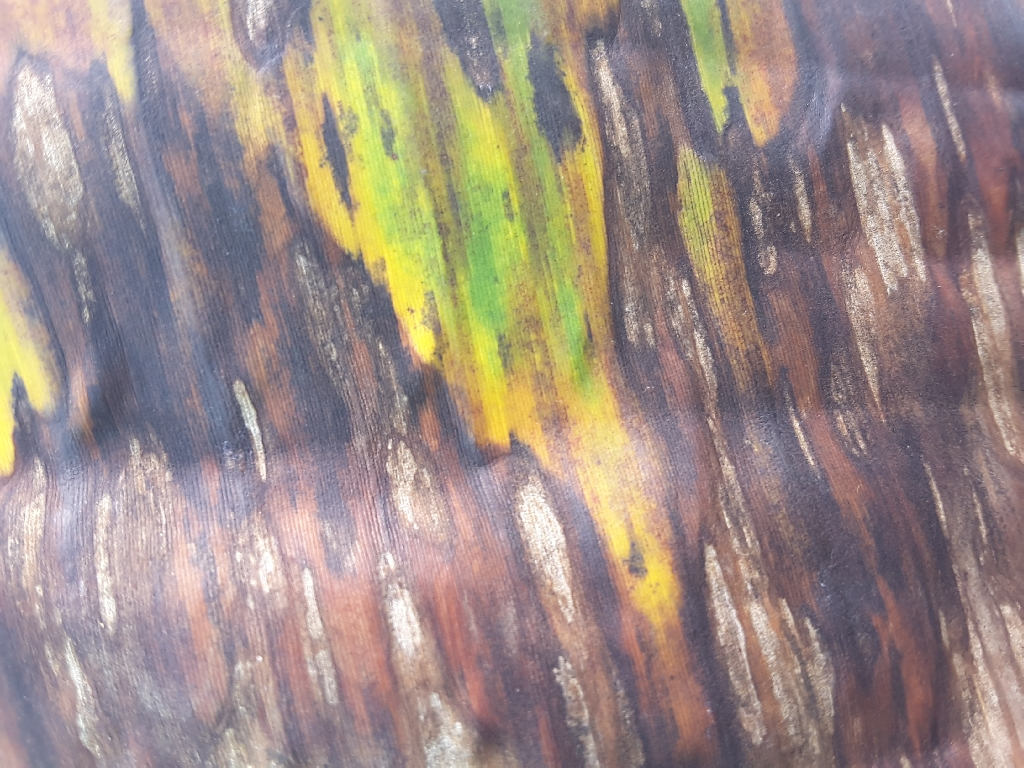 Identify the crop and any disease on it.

banana, black sigatoka
